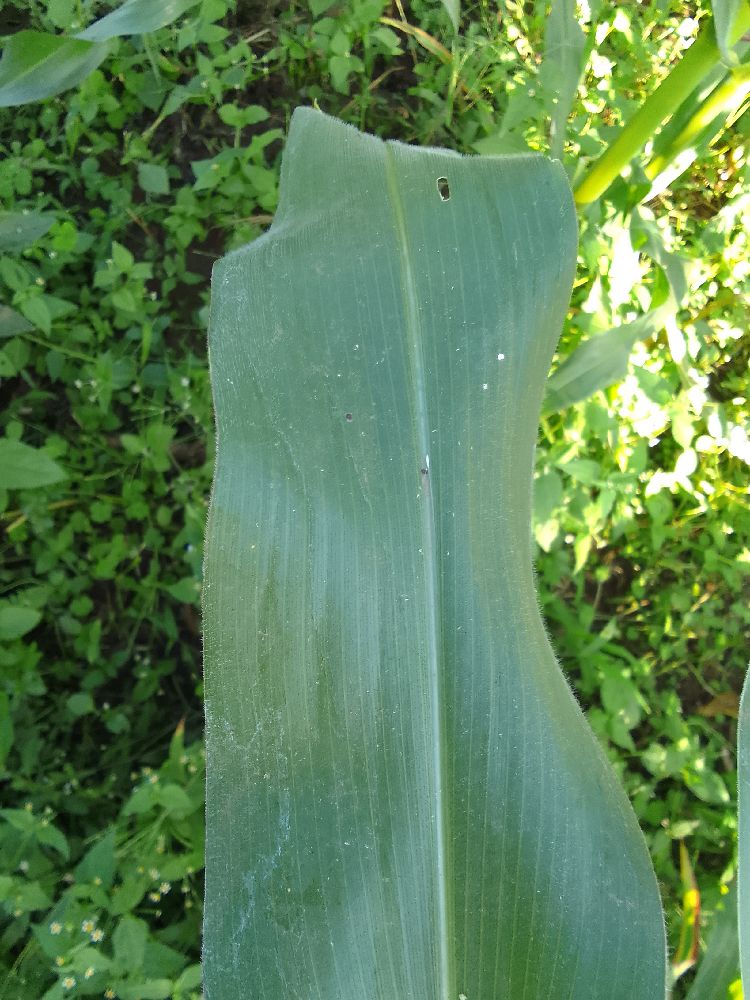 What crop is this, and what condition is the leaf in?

maize, healthy
